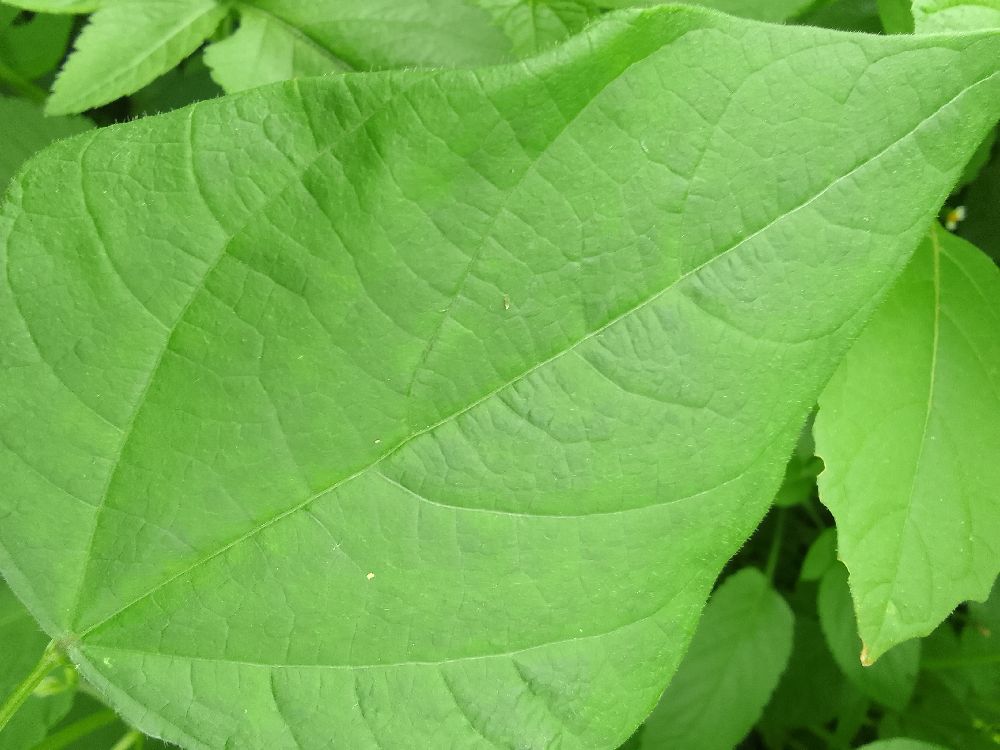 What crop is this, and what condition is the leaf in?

common bean, healthy
